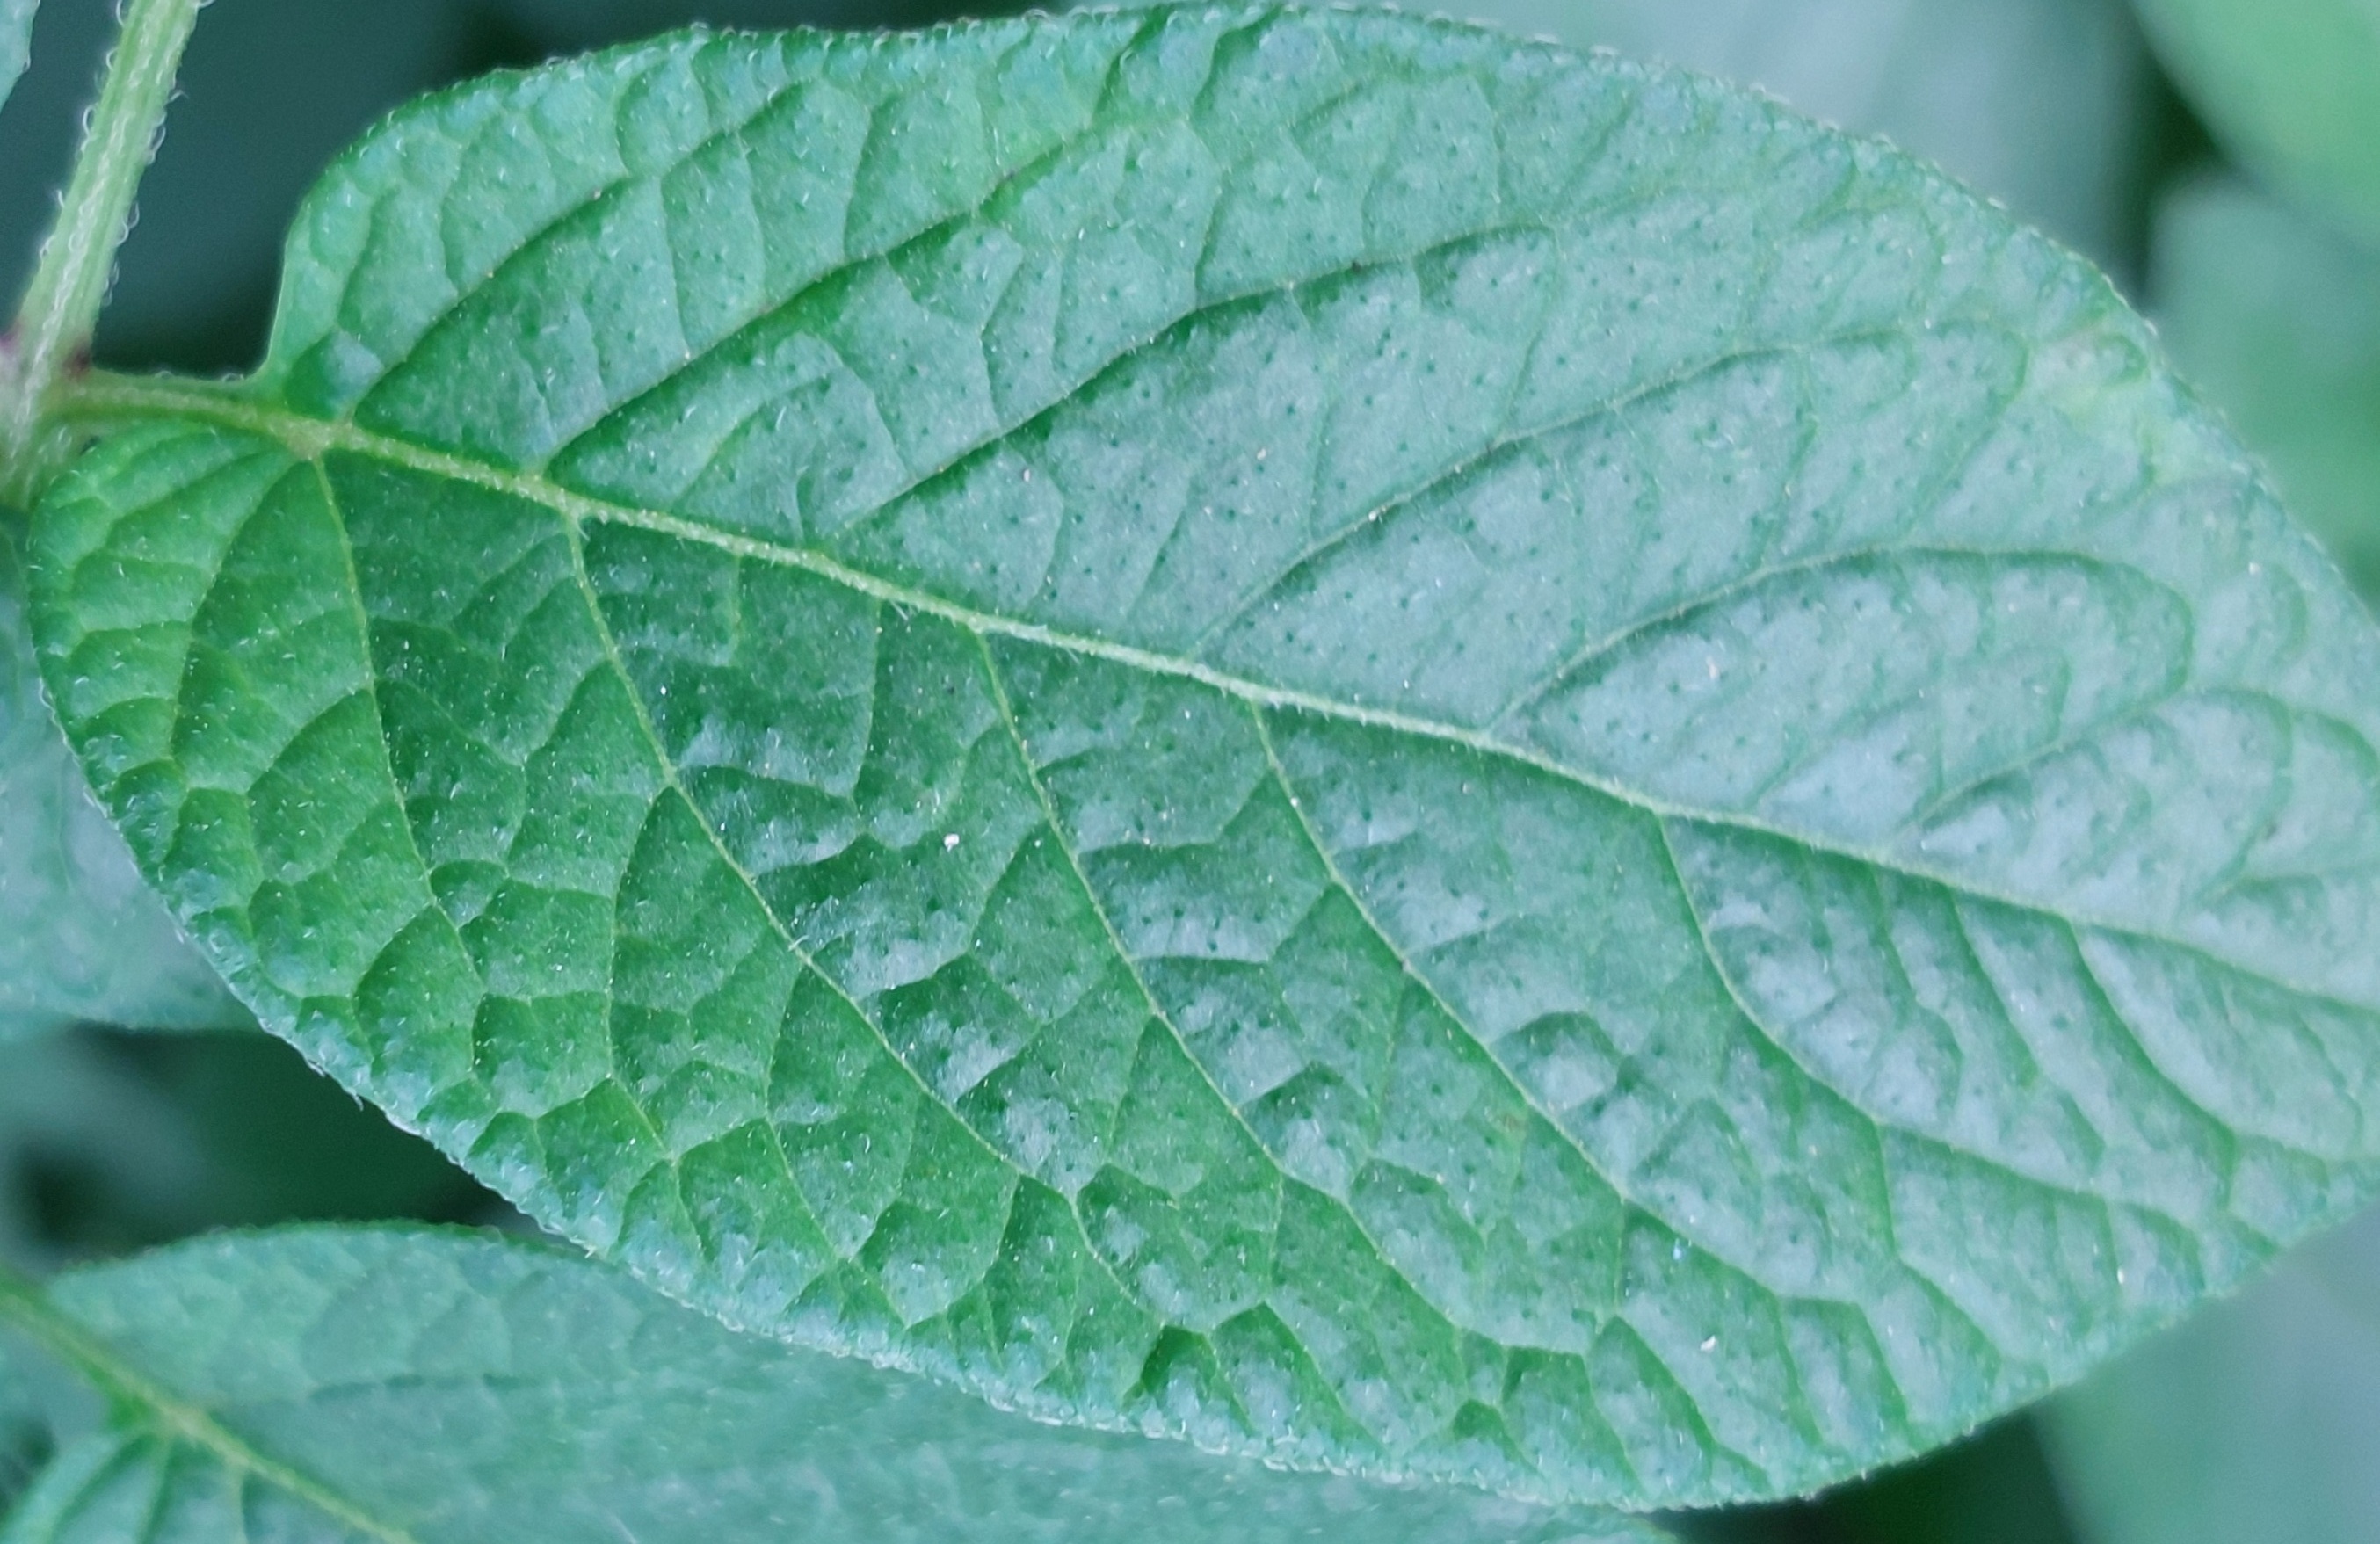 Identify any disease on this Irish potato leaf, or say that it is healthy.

healthy
